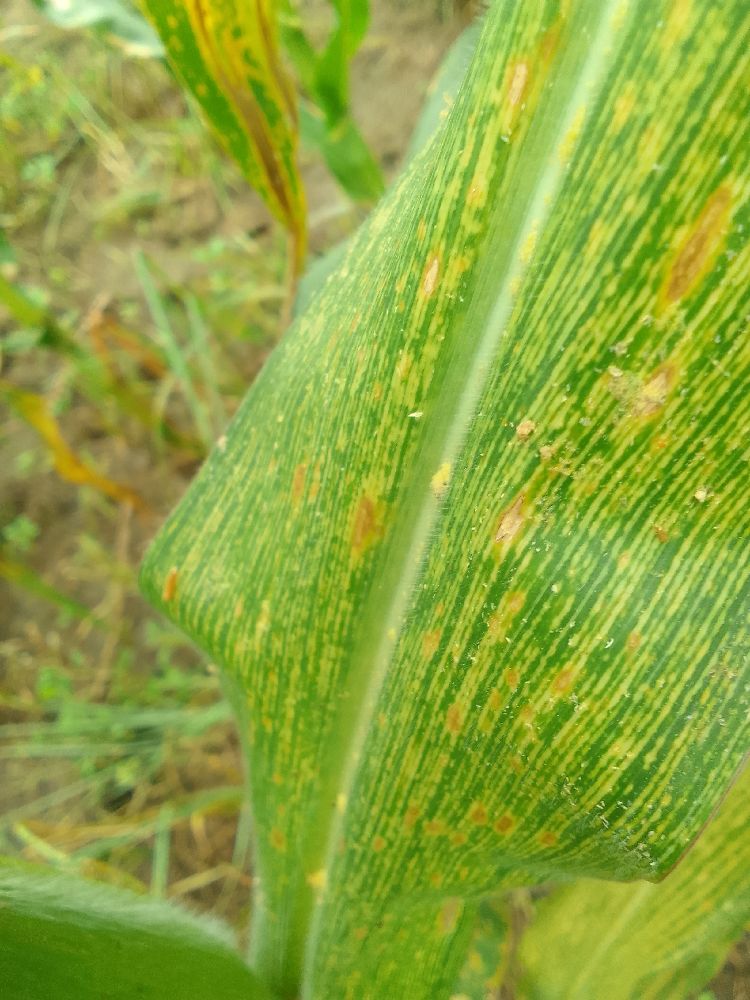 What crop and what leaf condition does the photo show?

maize, maize streak virus
